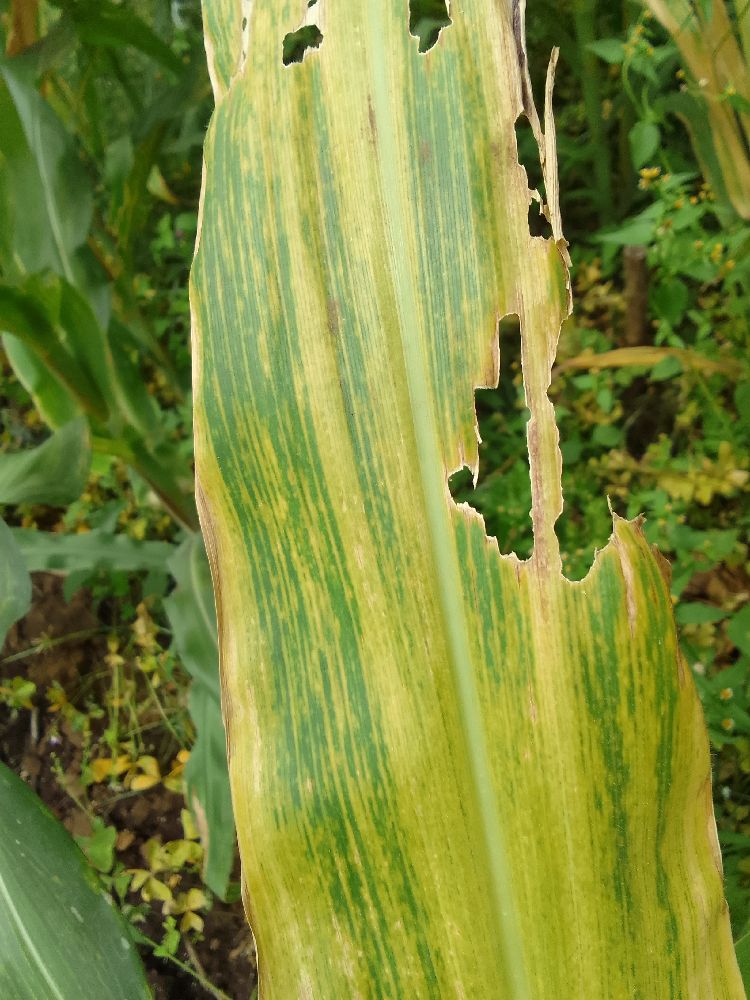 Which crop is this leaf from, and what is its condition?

maize, maize lethal necrosis
